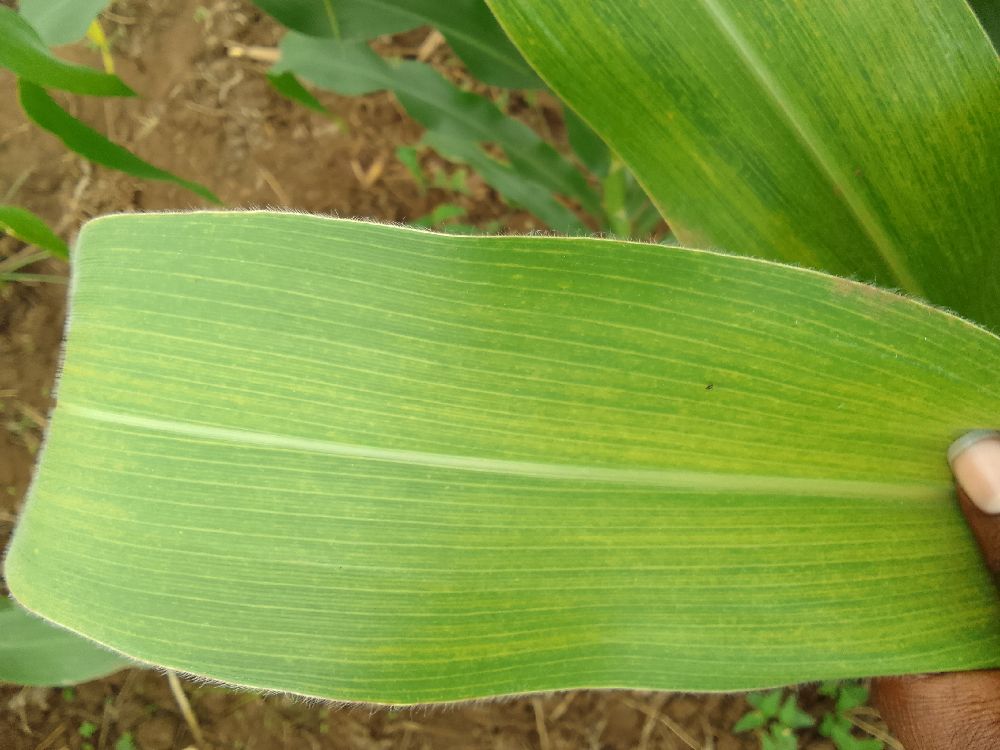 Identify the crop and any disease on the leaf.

maize, maize lethal necrosis
